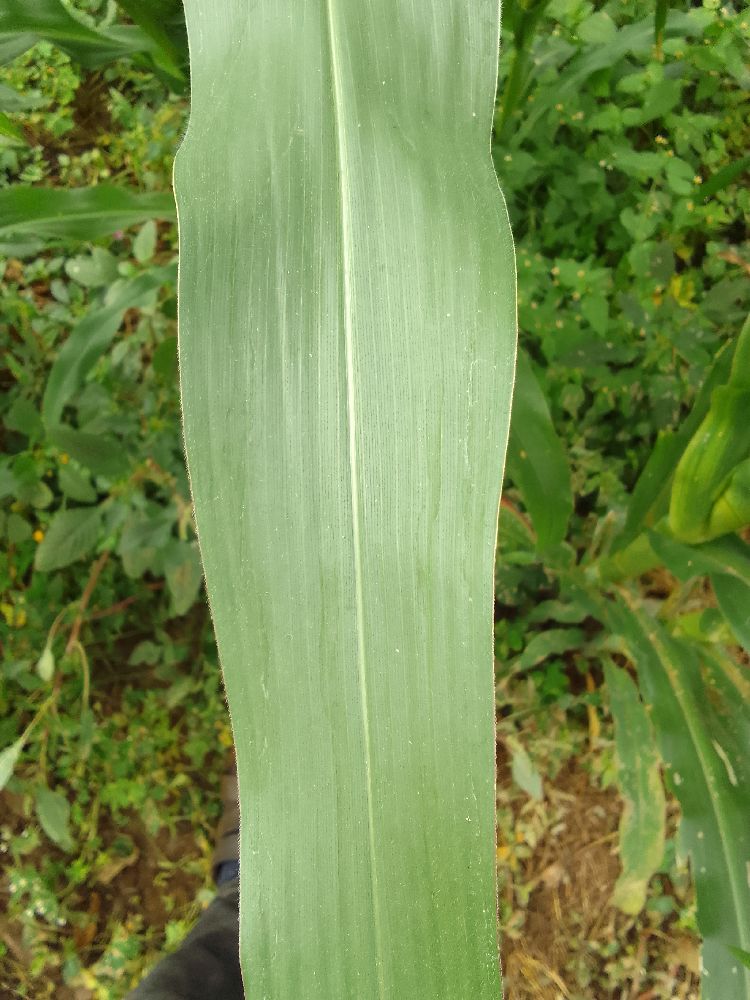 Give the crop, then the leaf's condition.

maize, healthy
